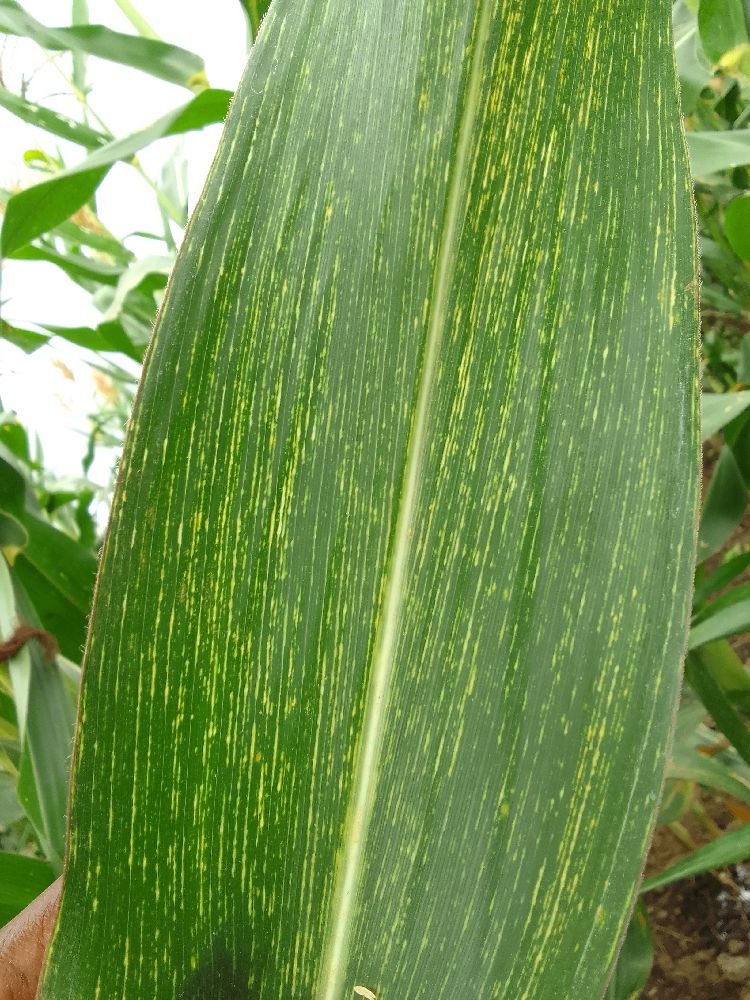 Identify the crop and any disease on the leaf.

maize, maize streak virus
